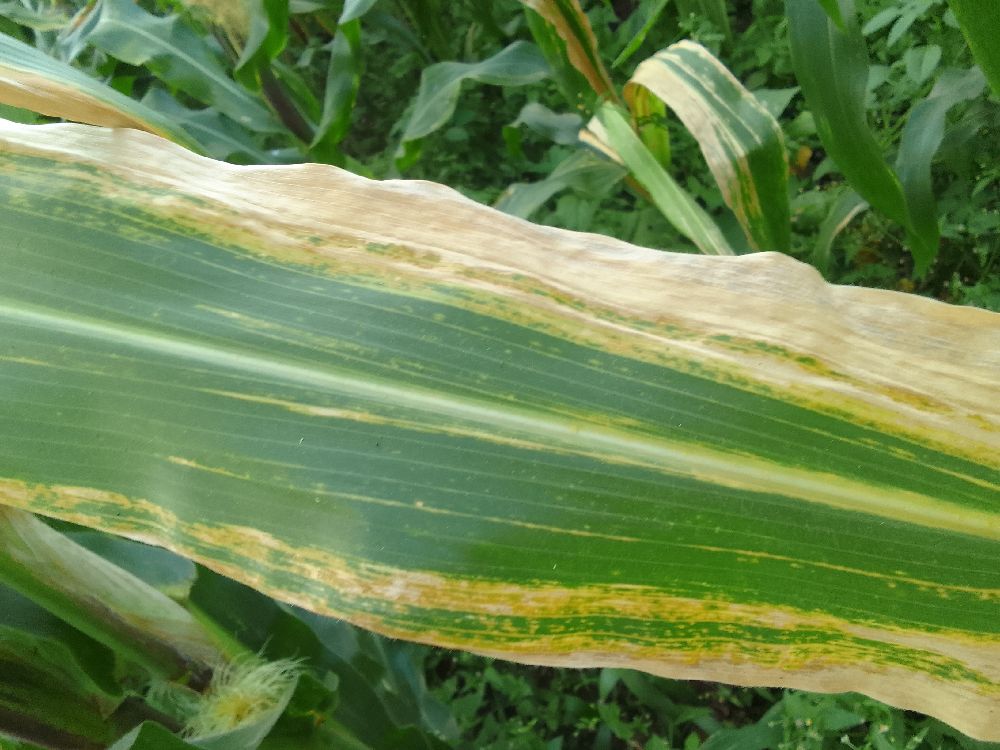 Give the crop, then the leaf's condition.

maize, maize lethal necrosis
